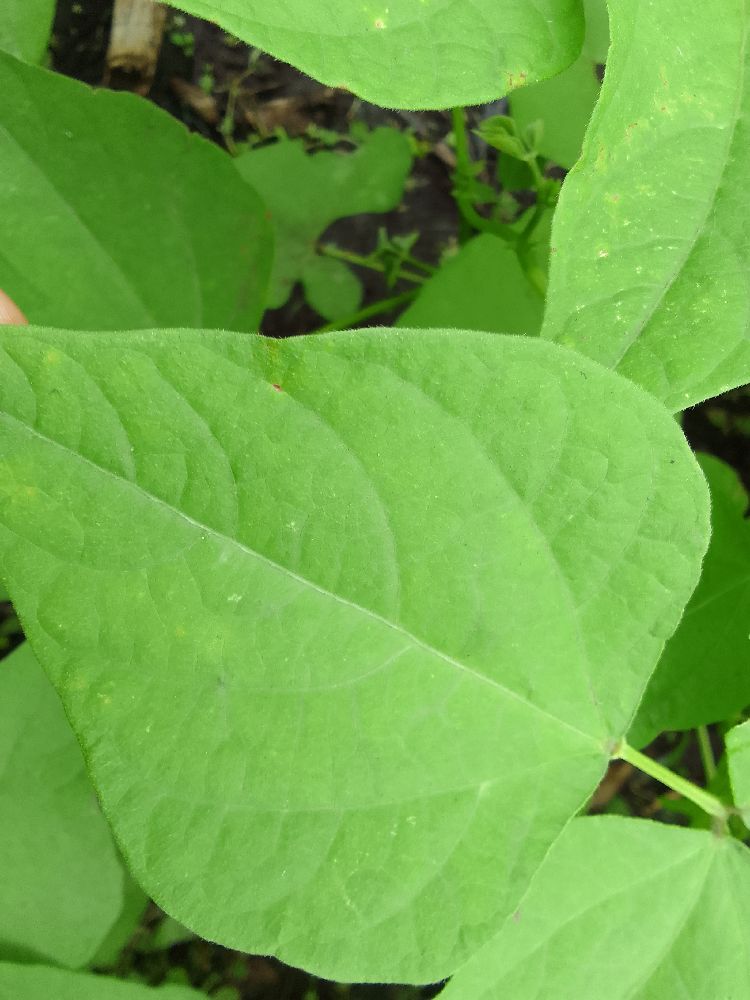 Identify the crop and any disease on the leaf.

common bean, healthy
